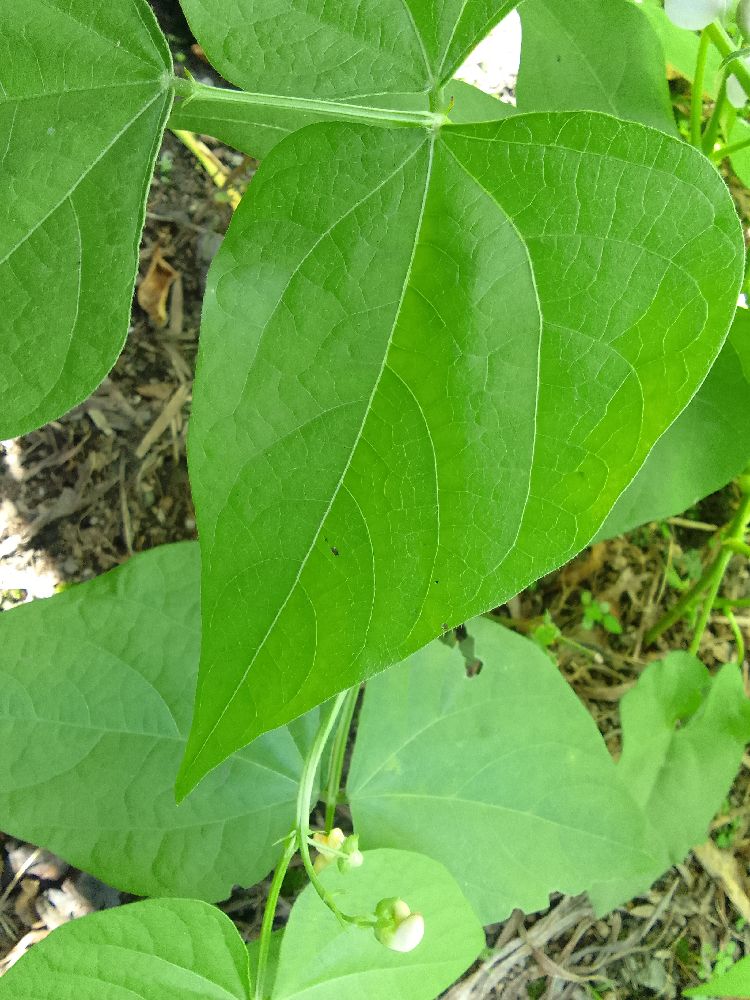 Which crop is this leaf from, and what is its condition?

common bean, healthy
